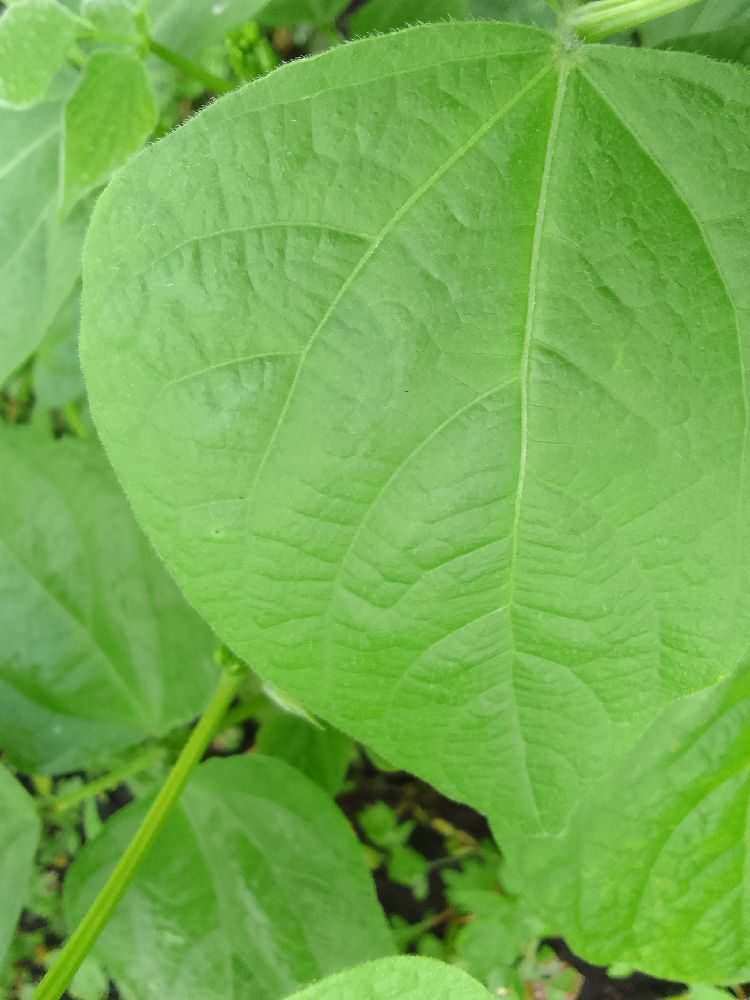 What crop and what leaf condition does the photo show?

common bean, healthy
